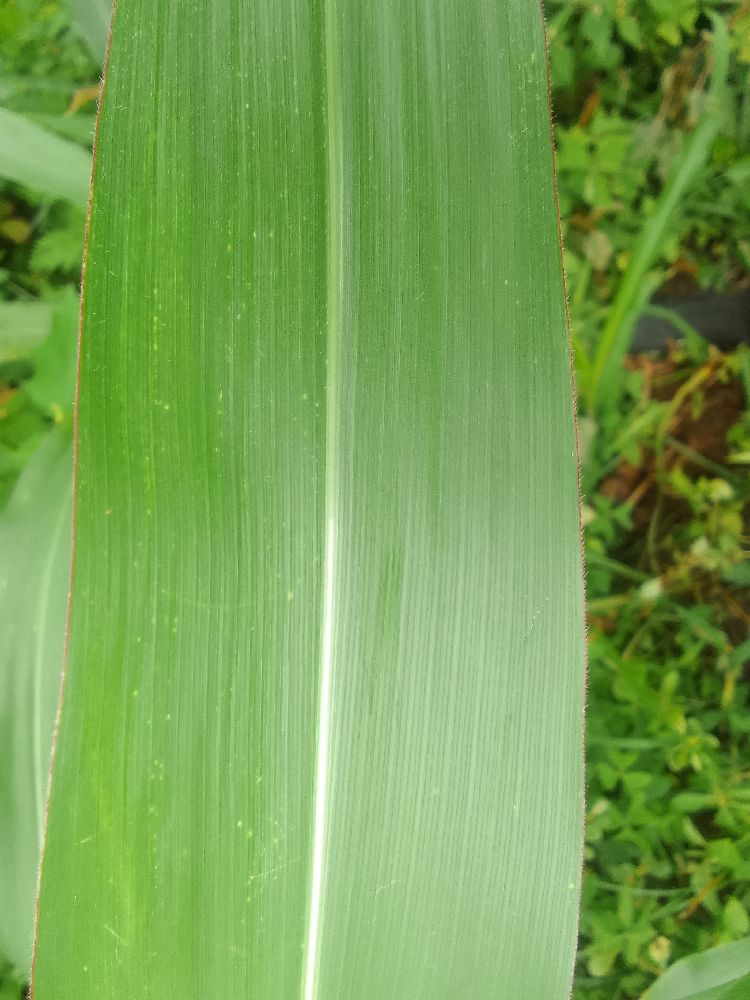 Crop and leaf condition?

maize, healthy
